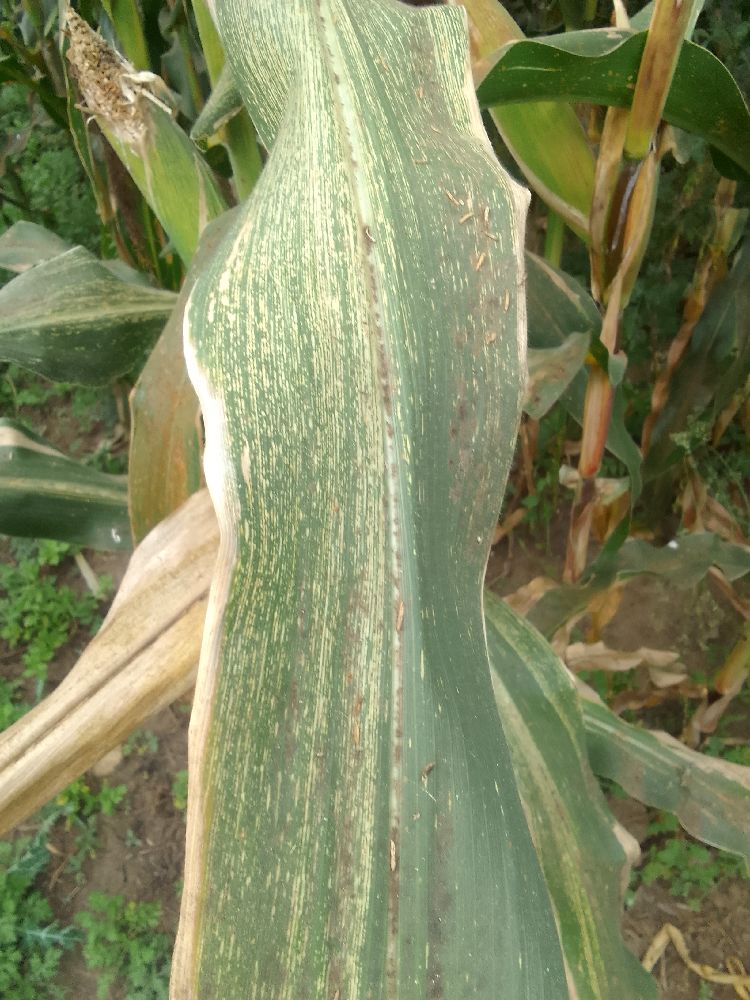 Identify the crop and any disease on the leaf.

maize, maize streak virus
